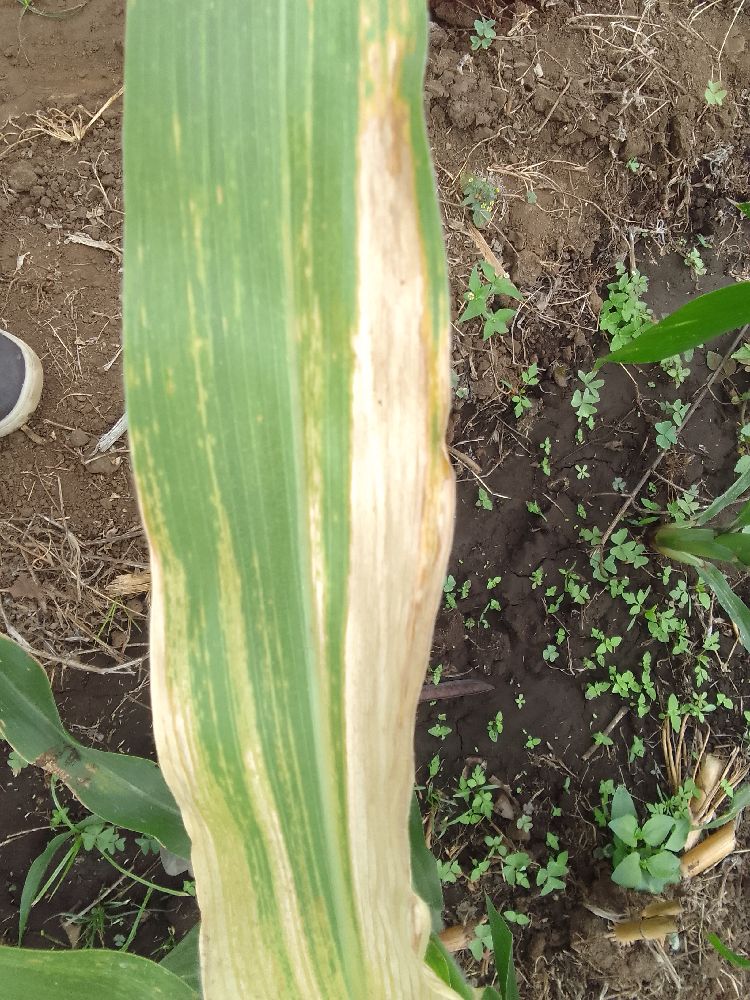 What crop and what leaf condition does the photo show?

maize, maize lethal necrosis
